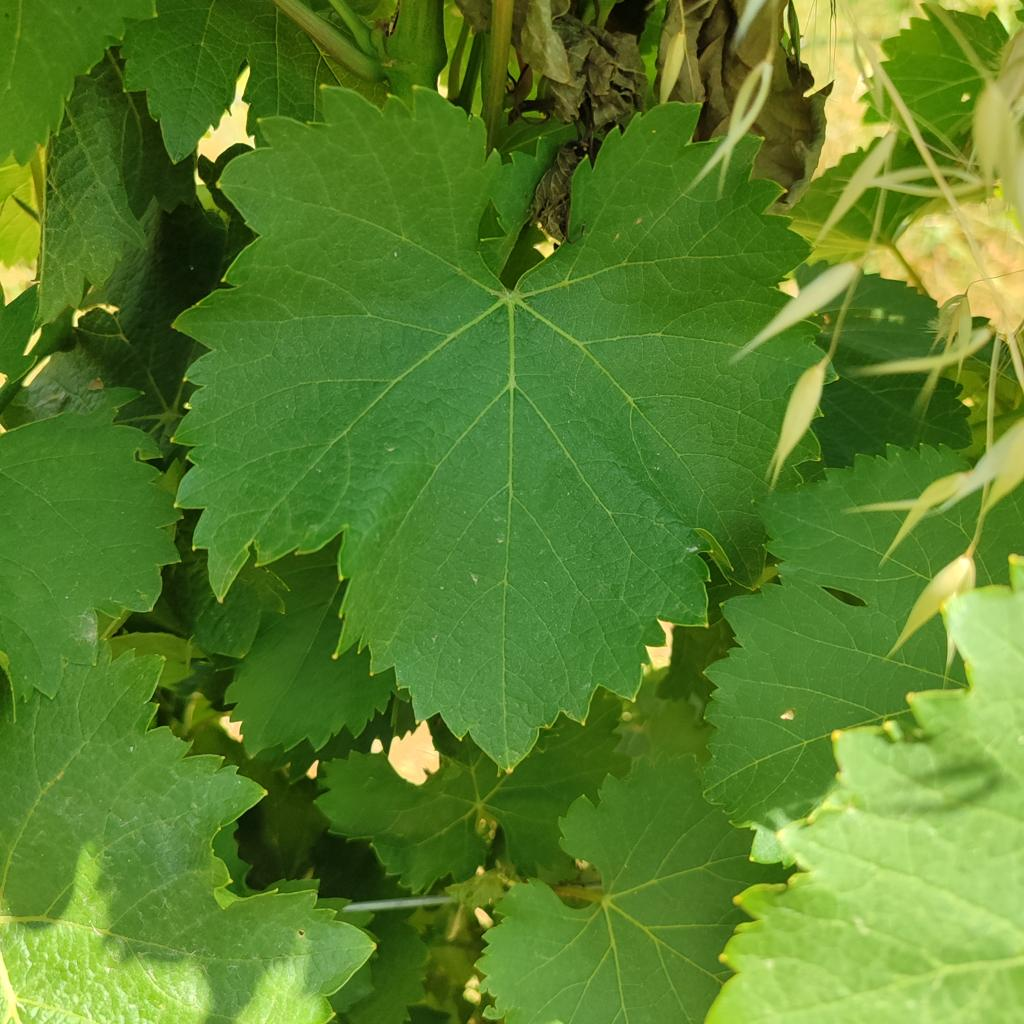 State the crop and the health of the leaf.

grapevine, healthy
